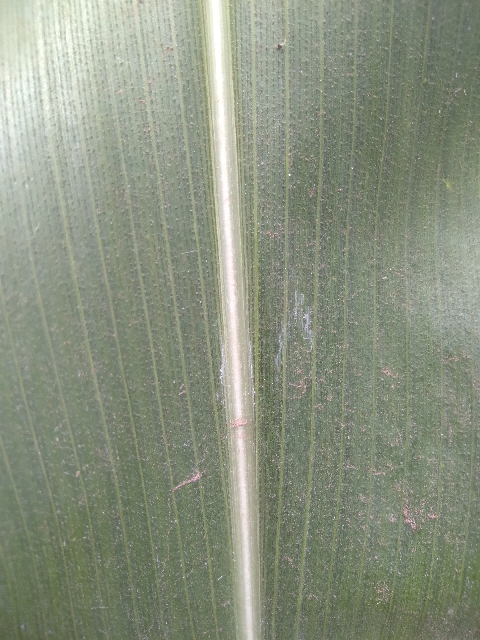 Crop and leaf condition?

maize, healthy
